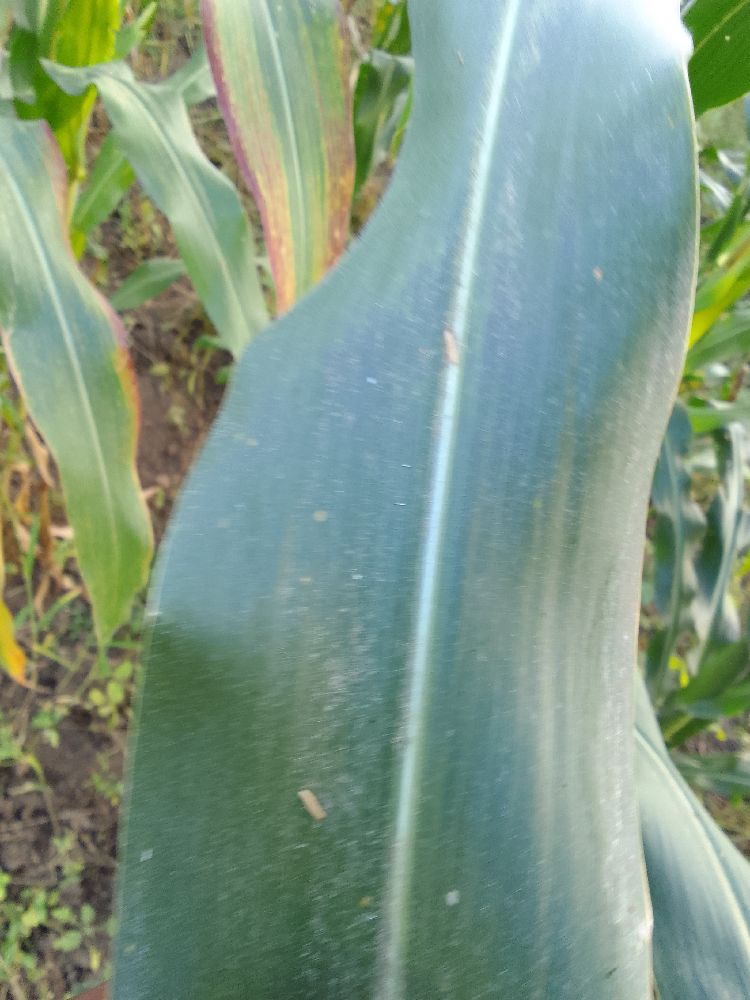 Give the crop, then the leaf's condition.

maize, healthy
